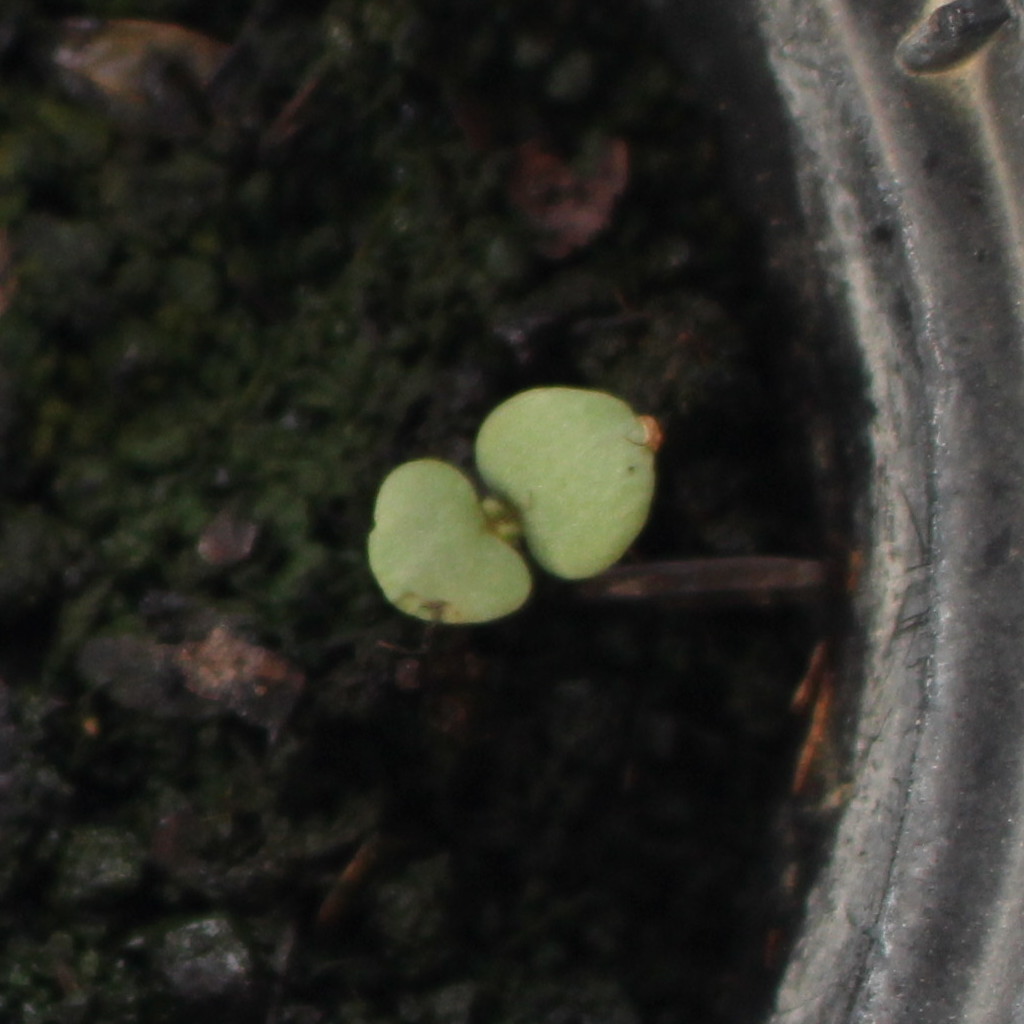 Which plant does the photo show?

Veronica persica
